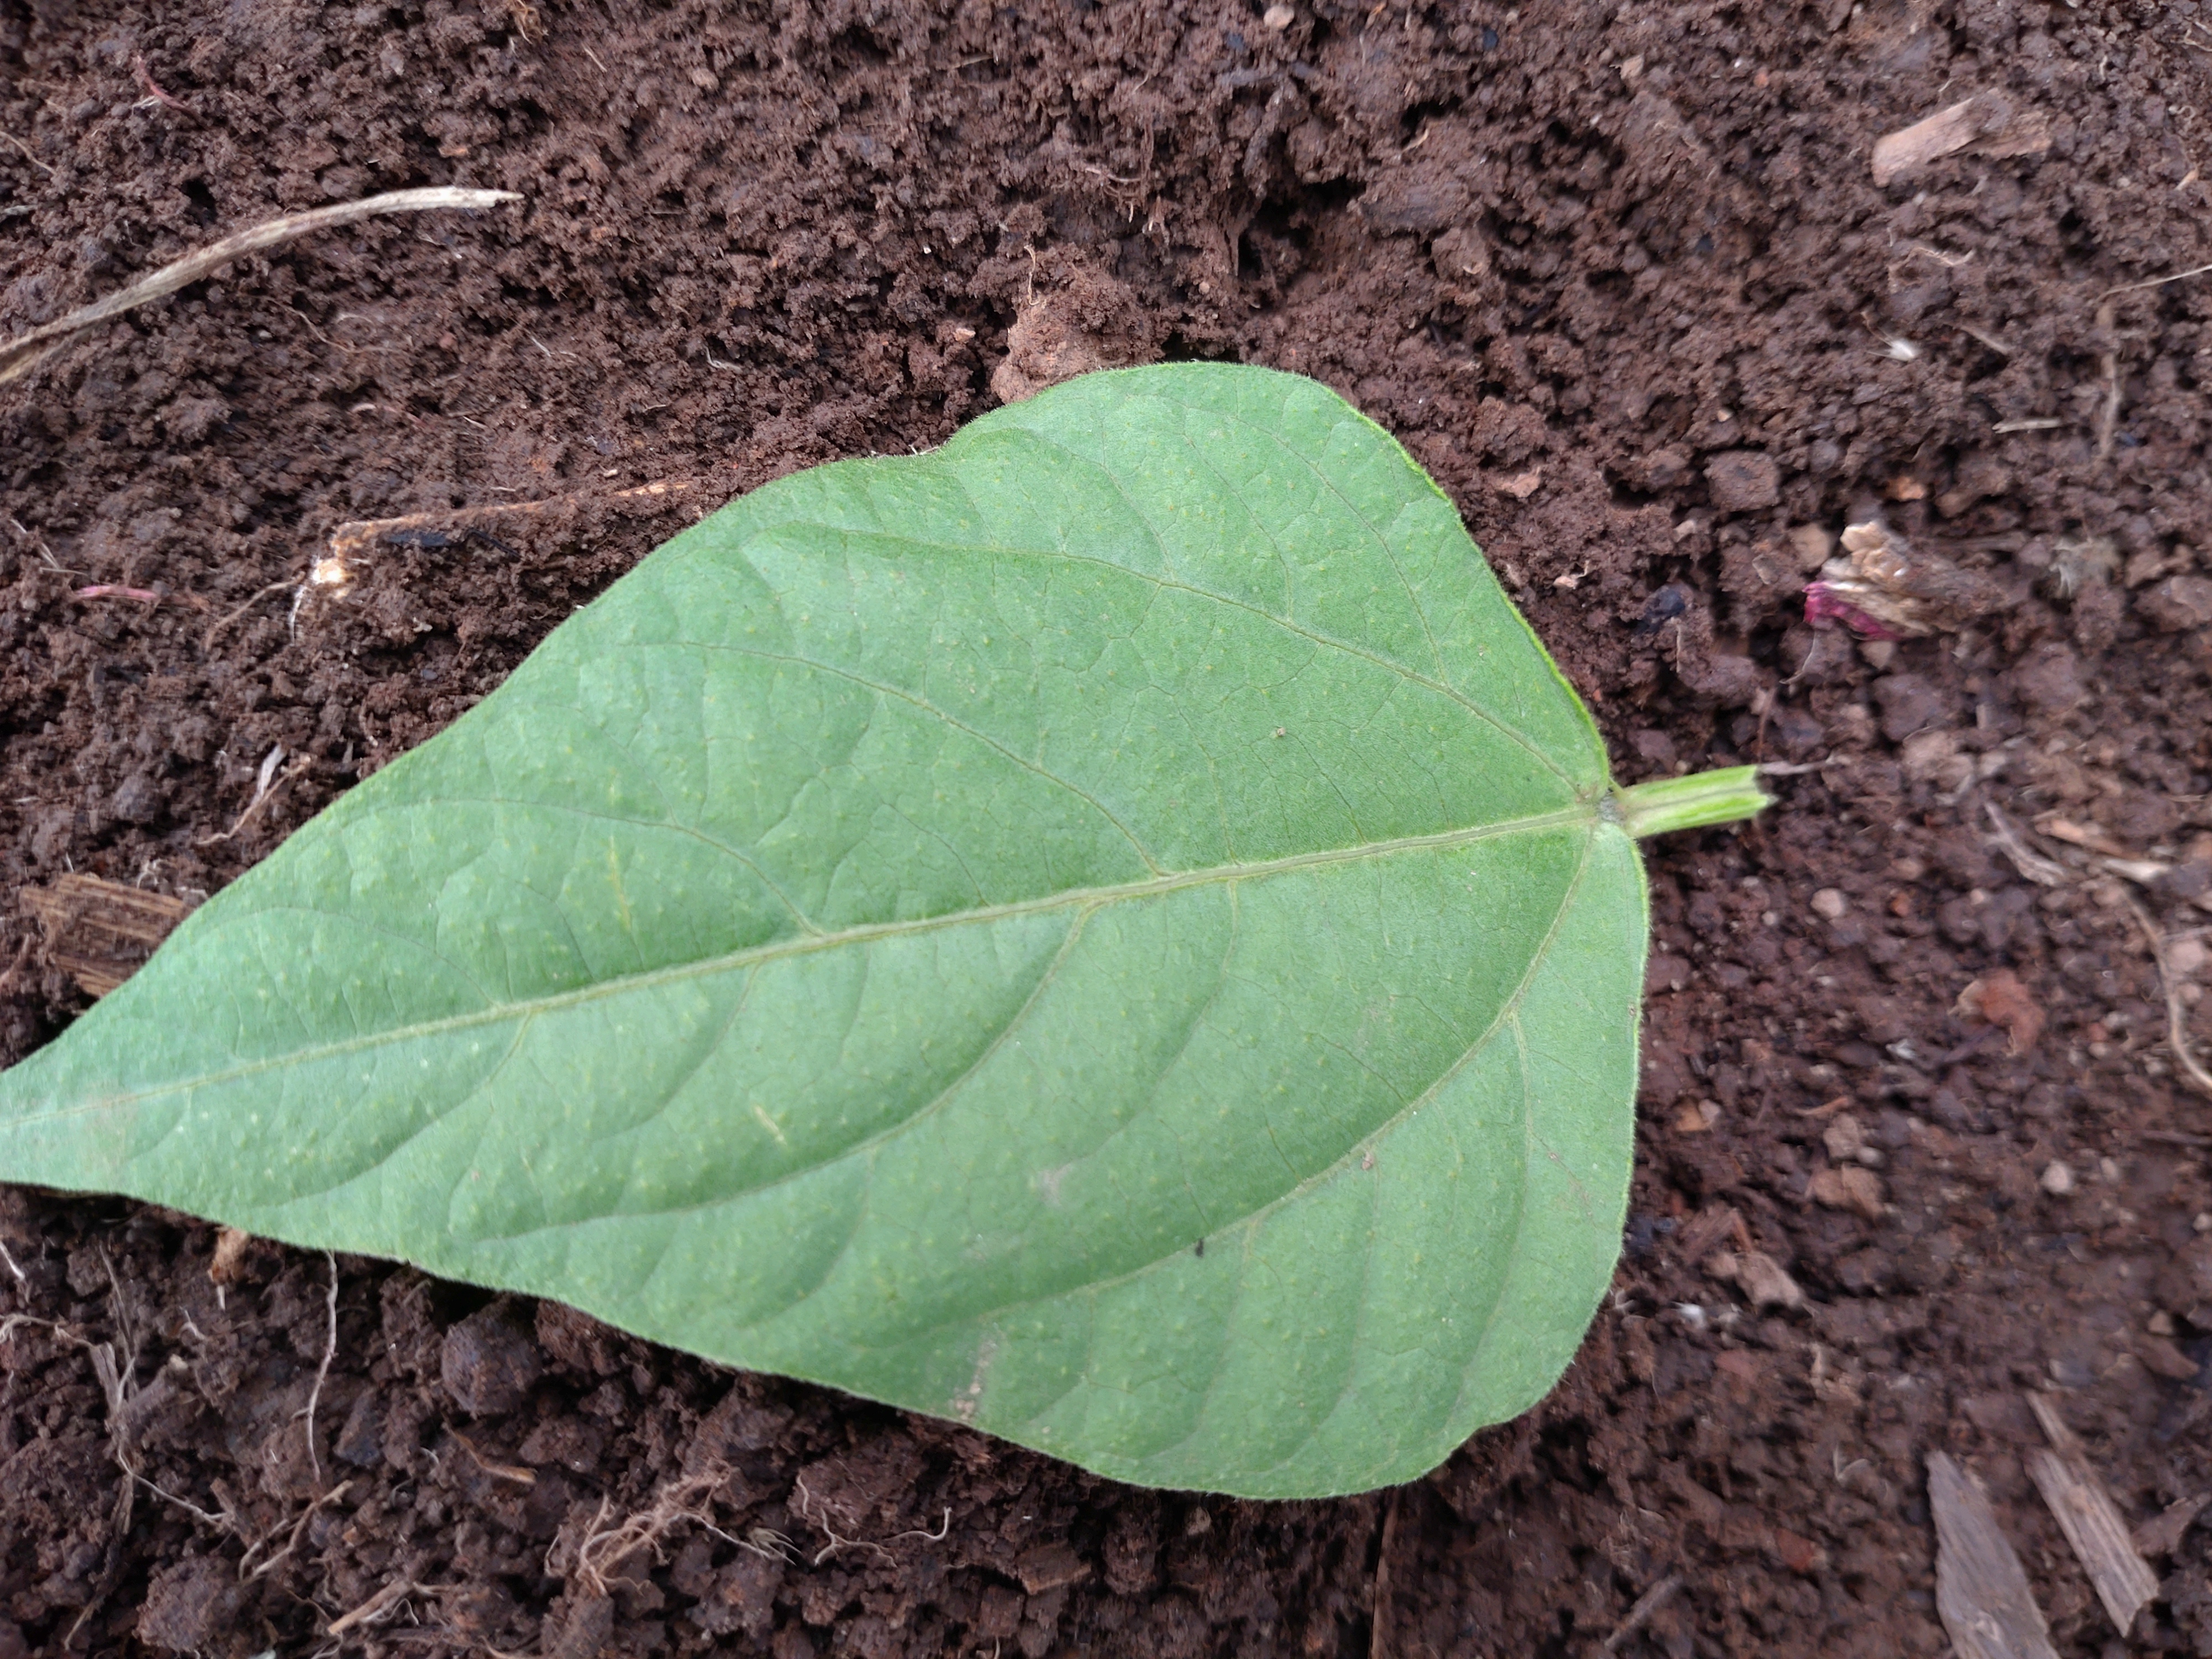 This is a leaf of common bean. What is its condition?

healthy
